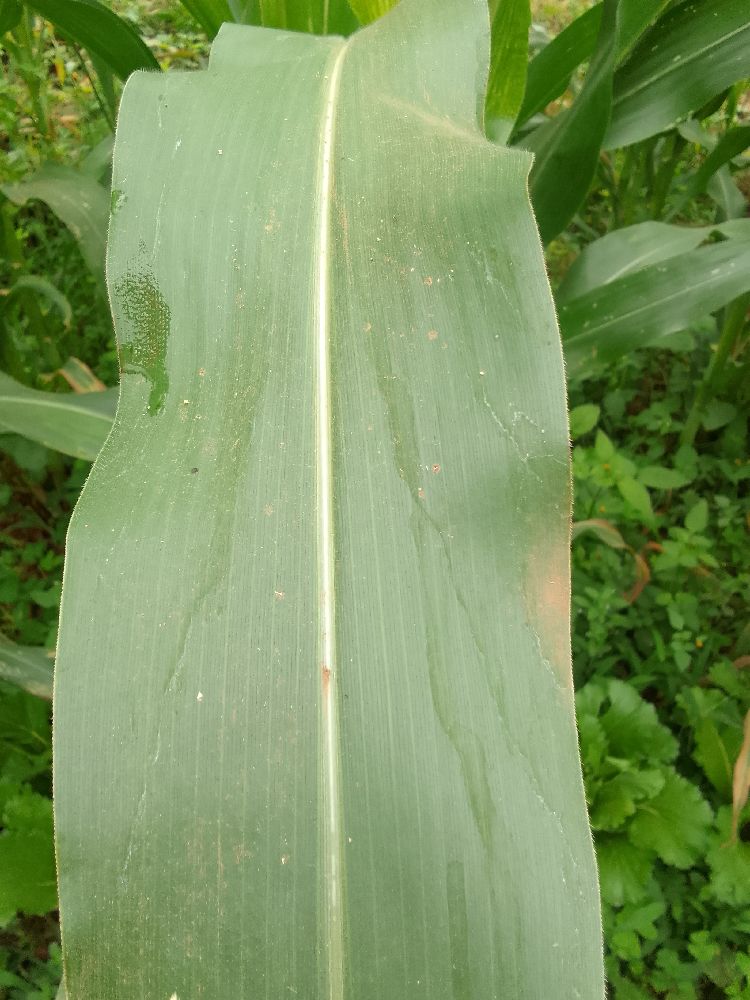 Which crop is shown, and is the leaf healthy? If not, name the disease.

maize, healthy
